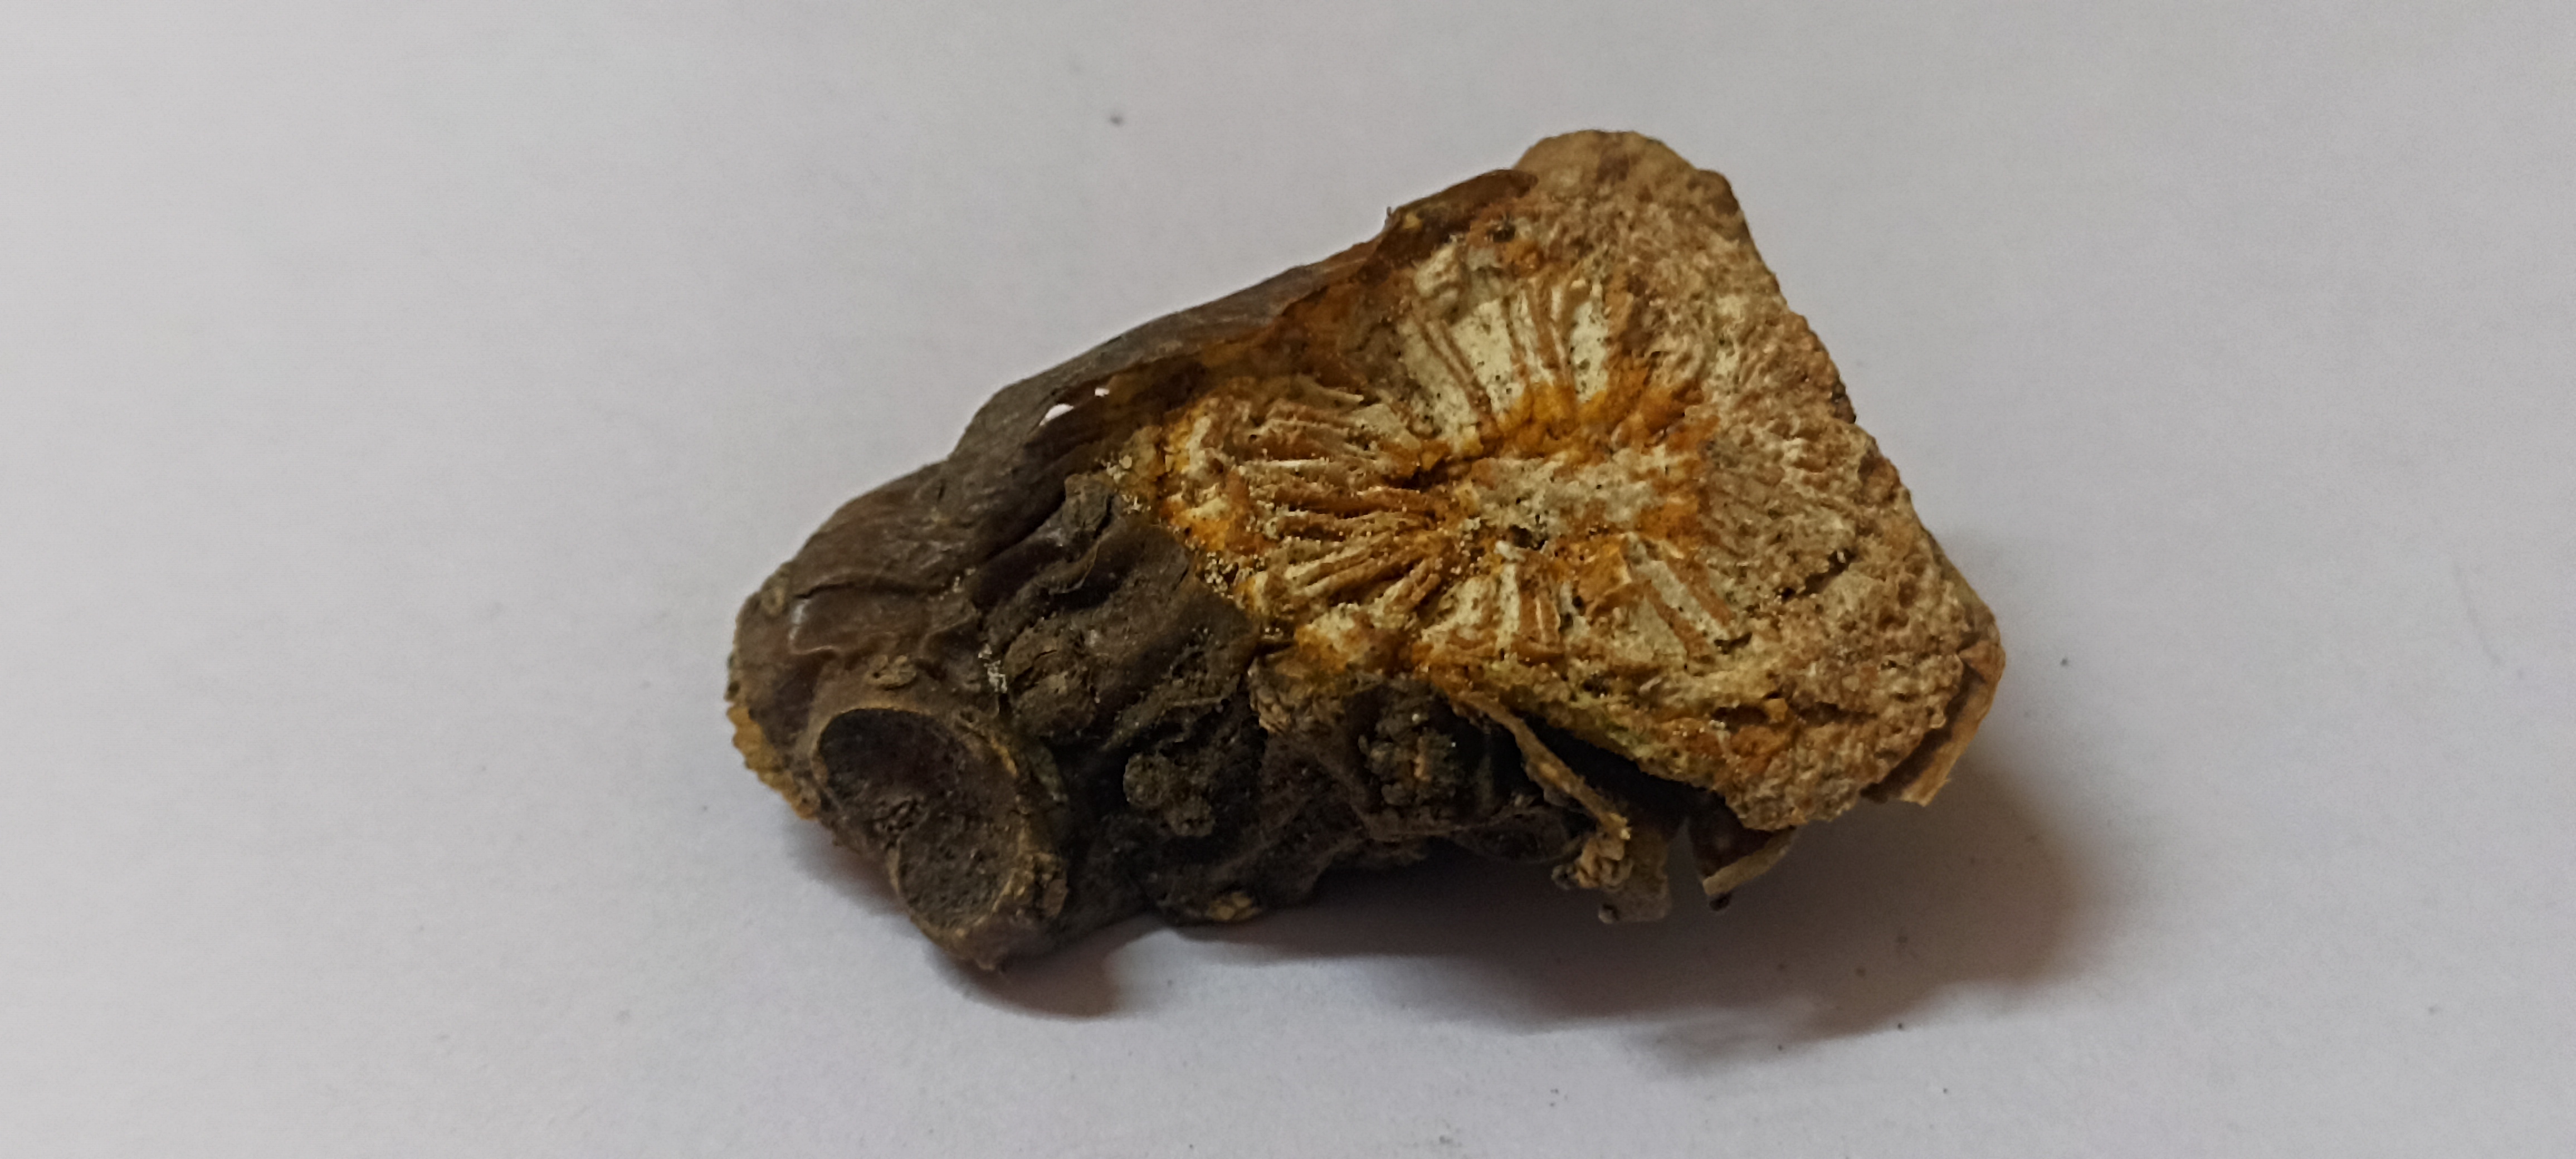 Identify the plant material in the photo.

gulvel
